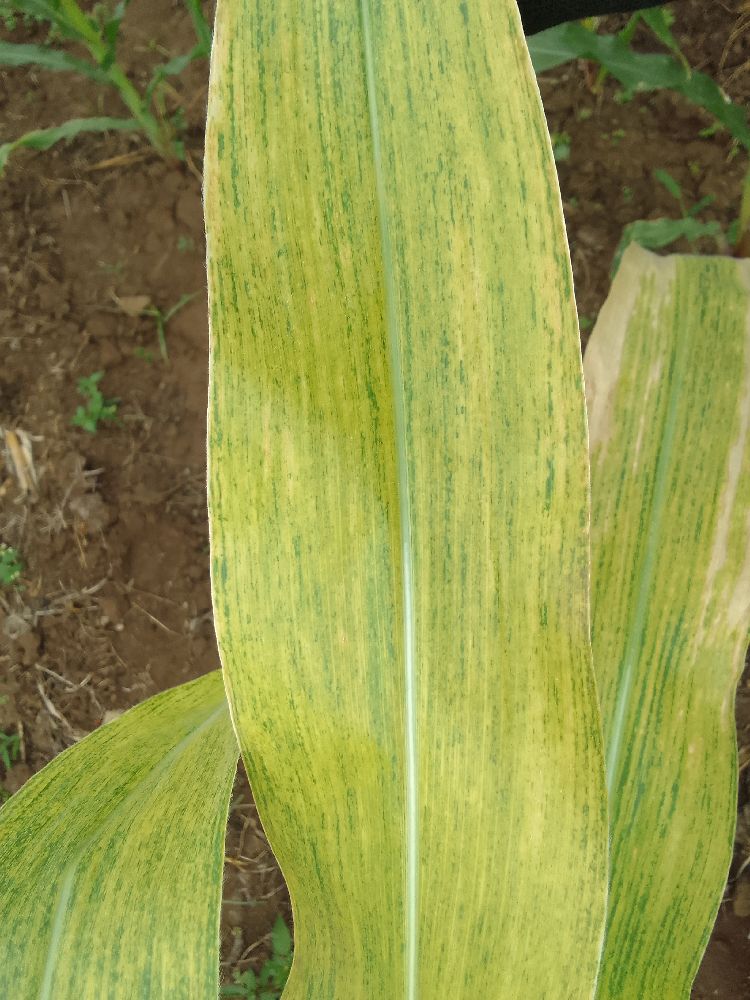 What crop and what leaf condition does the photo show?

maize, maize lethal necrosis
